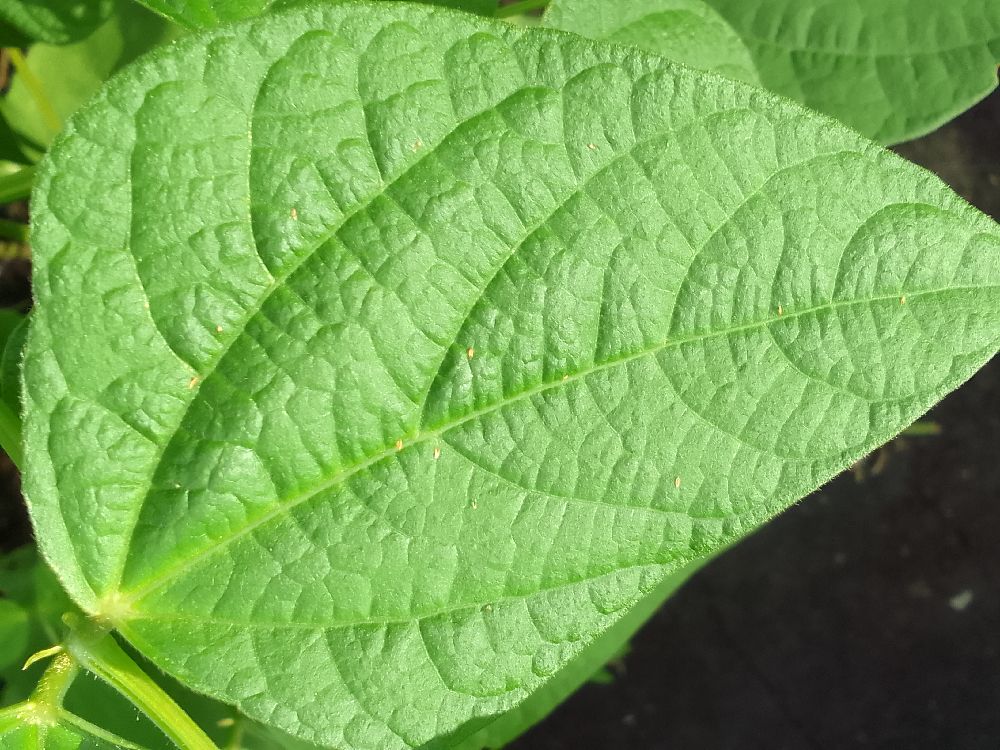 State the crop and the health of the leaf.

common bean, healthy
